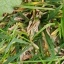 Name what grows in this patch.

grass
